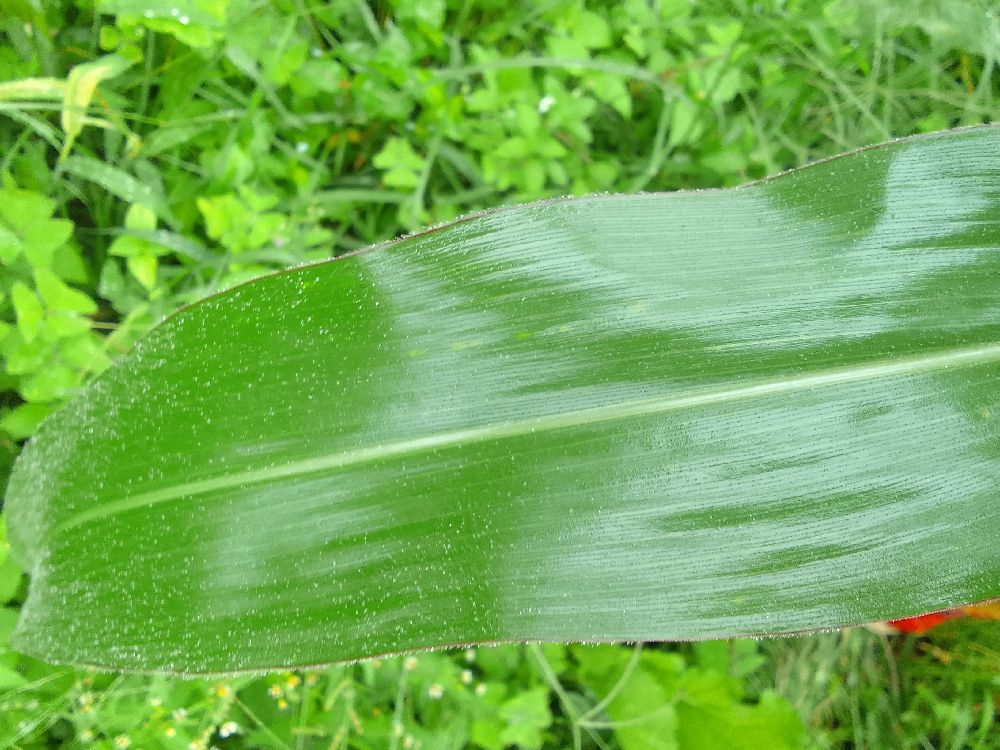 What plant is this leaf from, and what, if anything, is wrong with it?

maize, healthy
